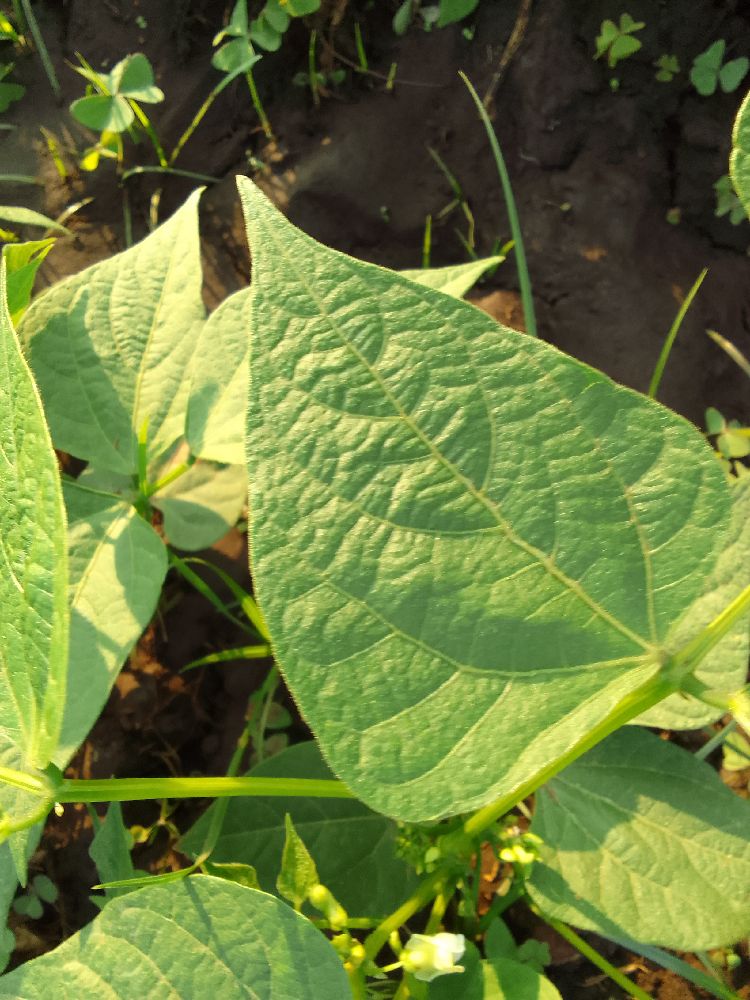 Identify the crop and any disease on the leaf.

common bean, healthy
